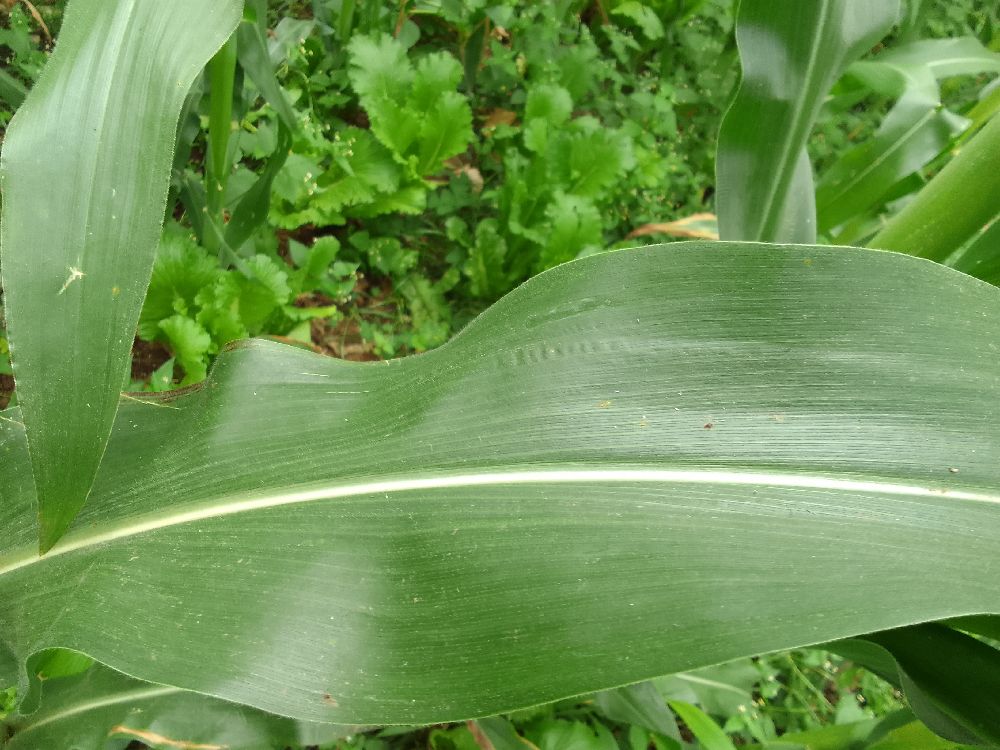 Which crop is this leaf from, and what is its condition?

maize, healthy
